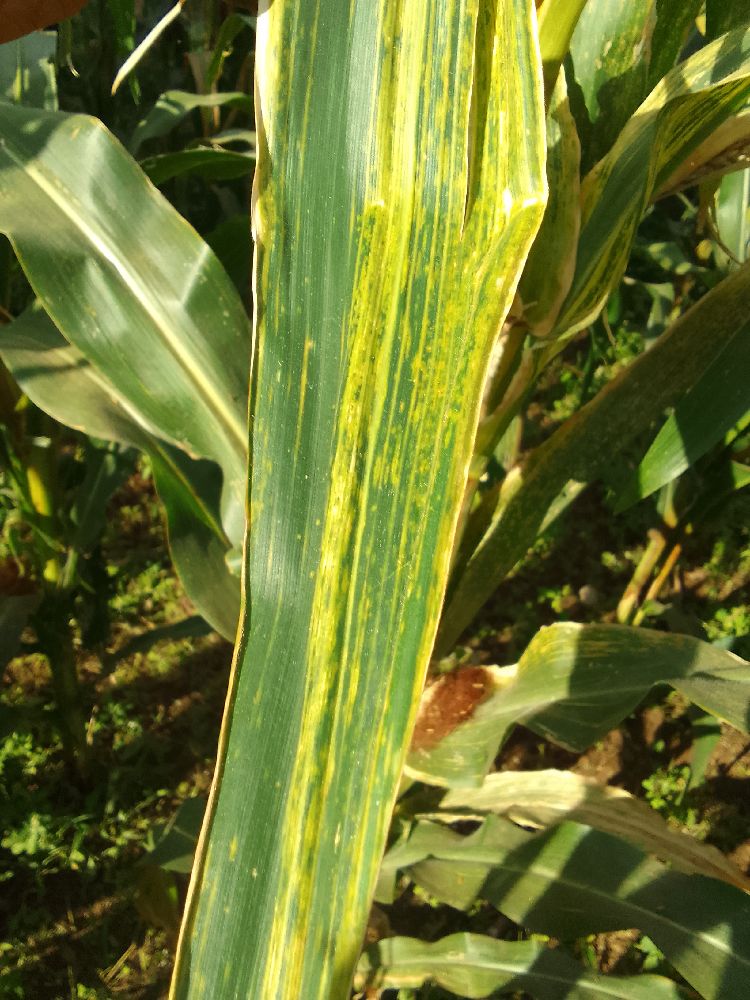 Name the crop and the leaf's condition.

maize, maize lethal necrosis
